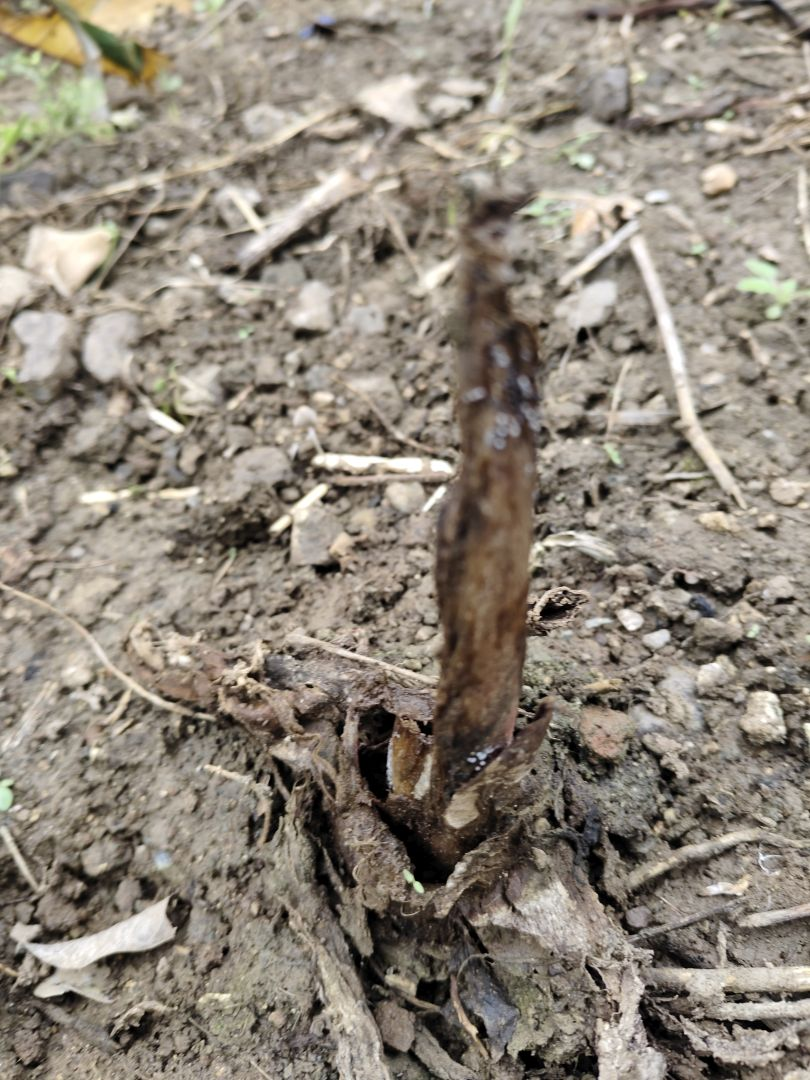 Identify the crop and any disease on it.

taro, root rot
